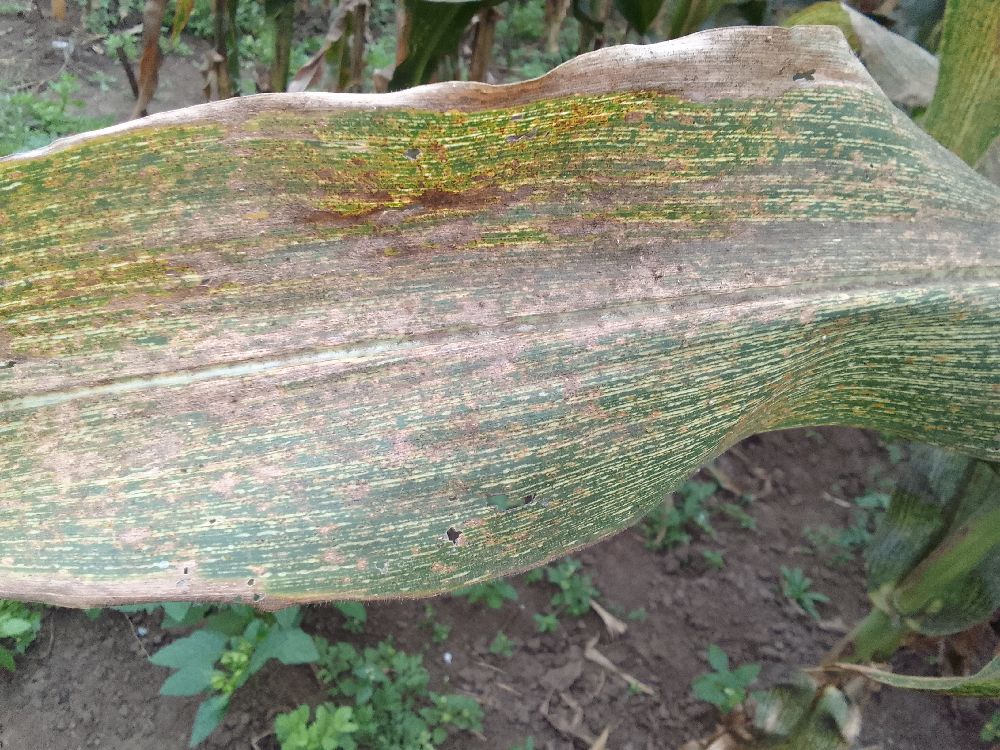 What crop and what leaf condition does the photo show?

maize, maize streak virus
